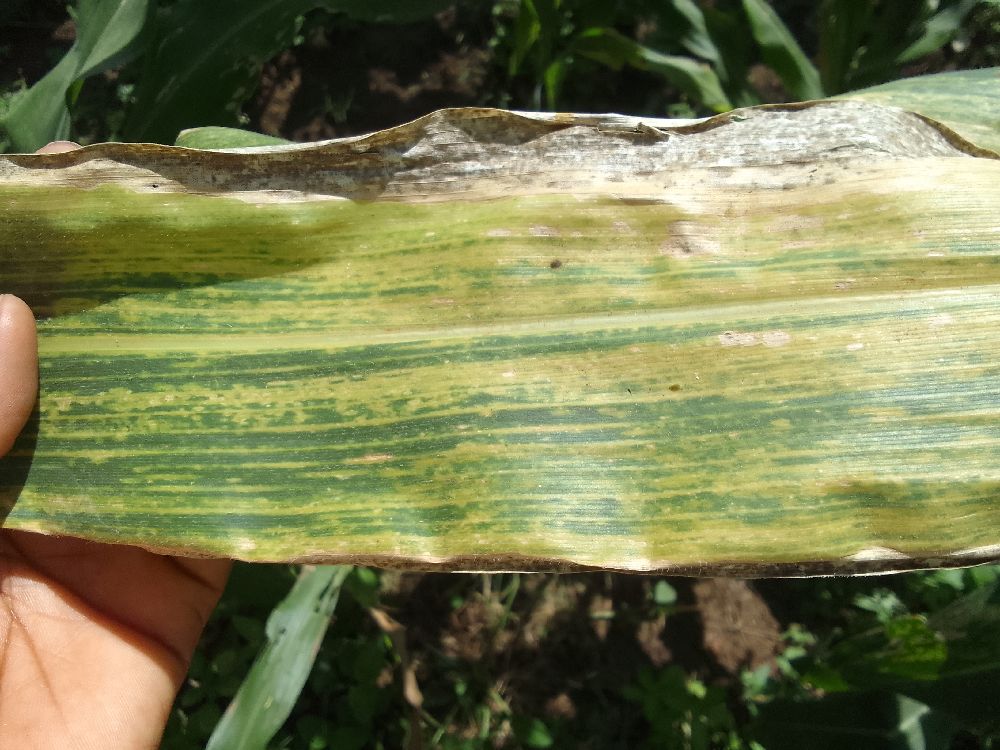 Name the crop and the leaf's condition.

maize, maize lethal necrosis
